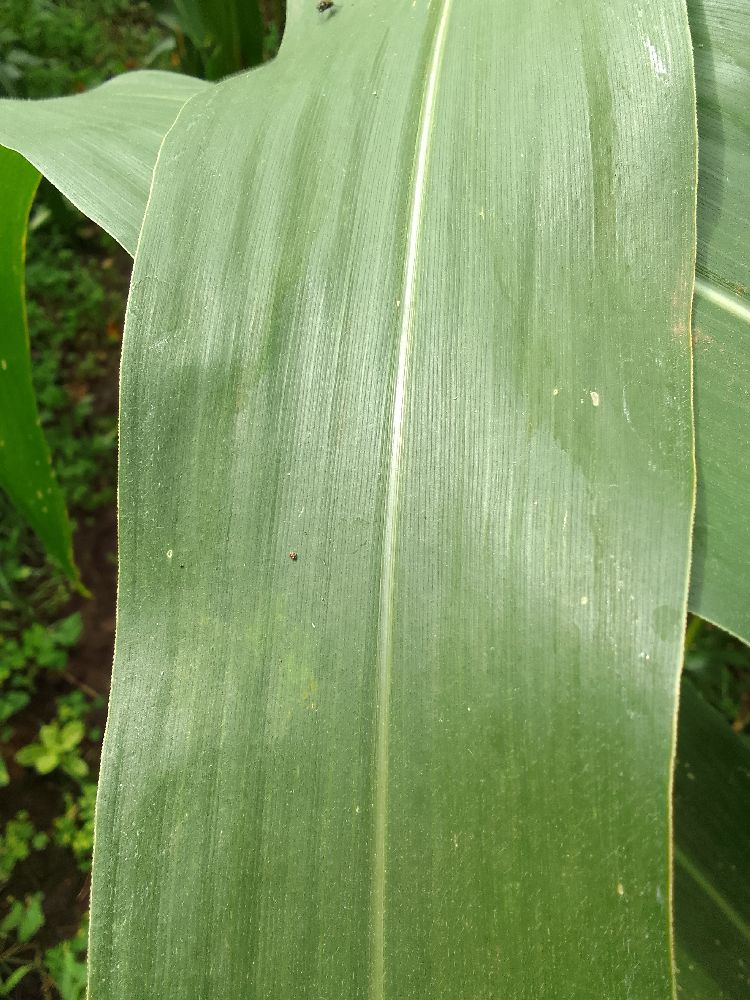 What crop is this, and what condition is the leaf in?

maize, healthy
